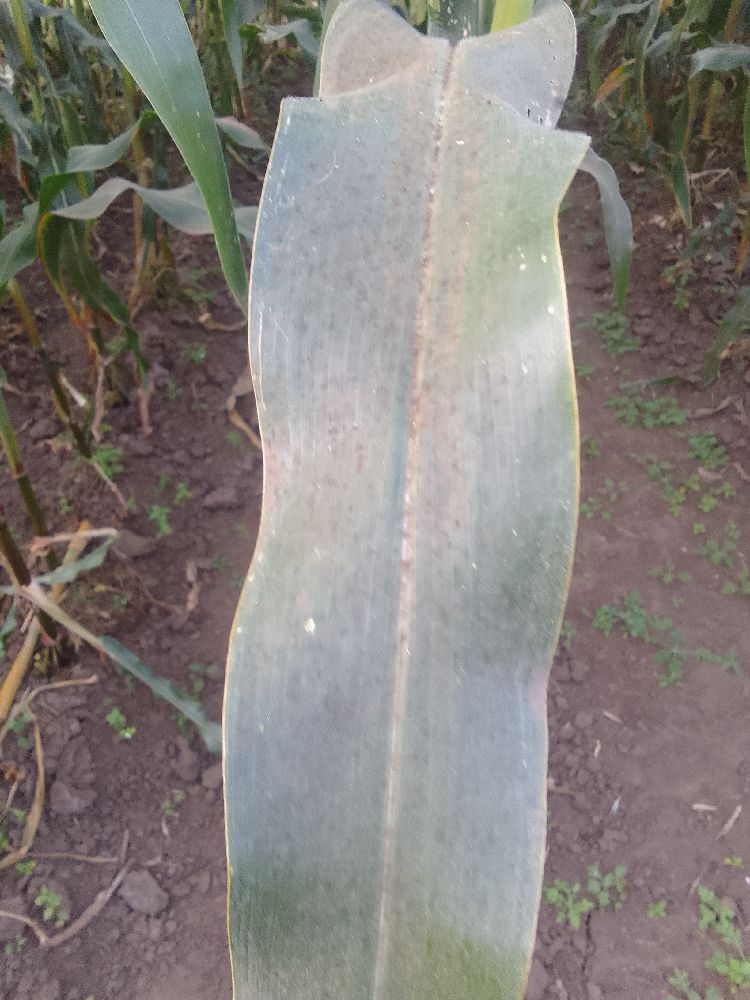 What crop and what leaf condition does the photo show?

maize, healthy
